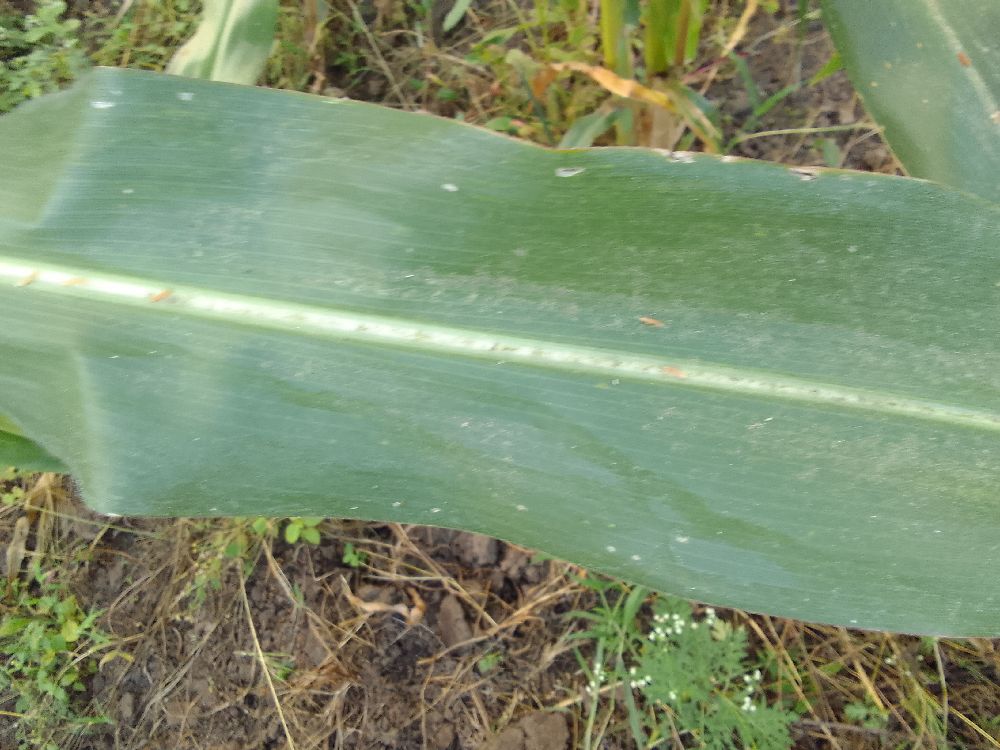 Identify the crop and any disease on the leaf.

maize, healthy
